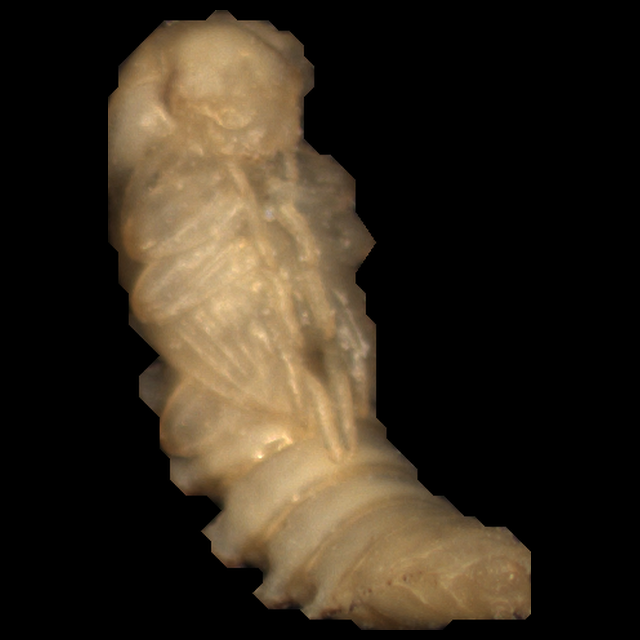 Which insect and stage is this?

mealworm pupa
